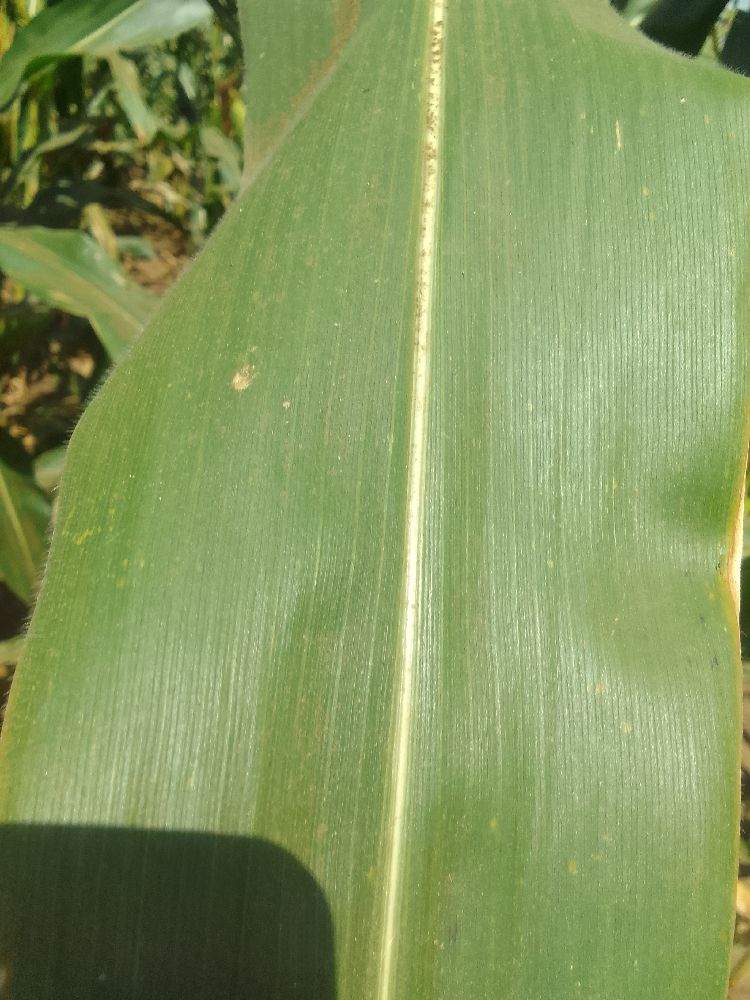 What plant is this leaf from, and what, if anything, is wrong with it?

maize, healthy
